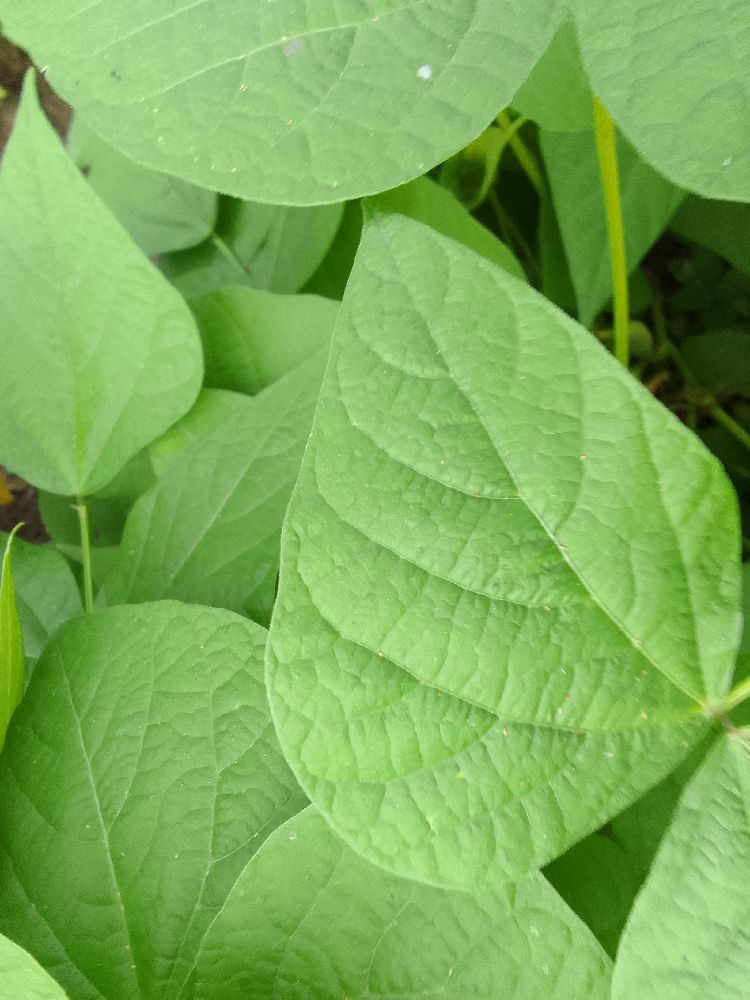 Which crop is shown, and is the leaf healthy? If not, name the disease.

common bean, healthy
